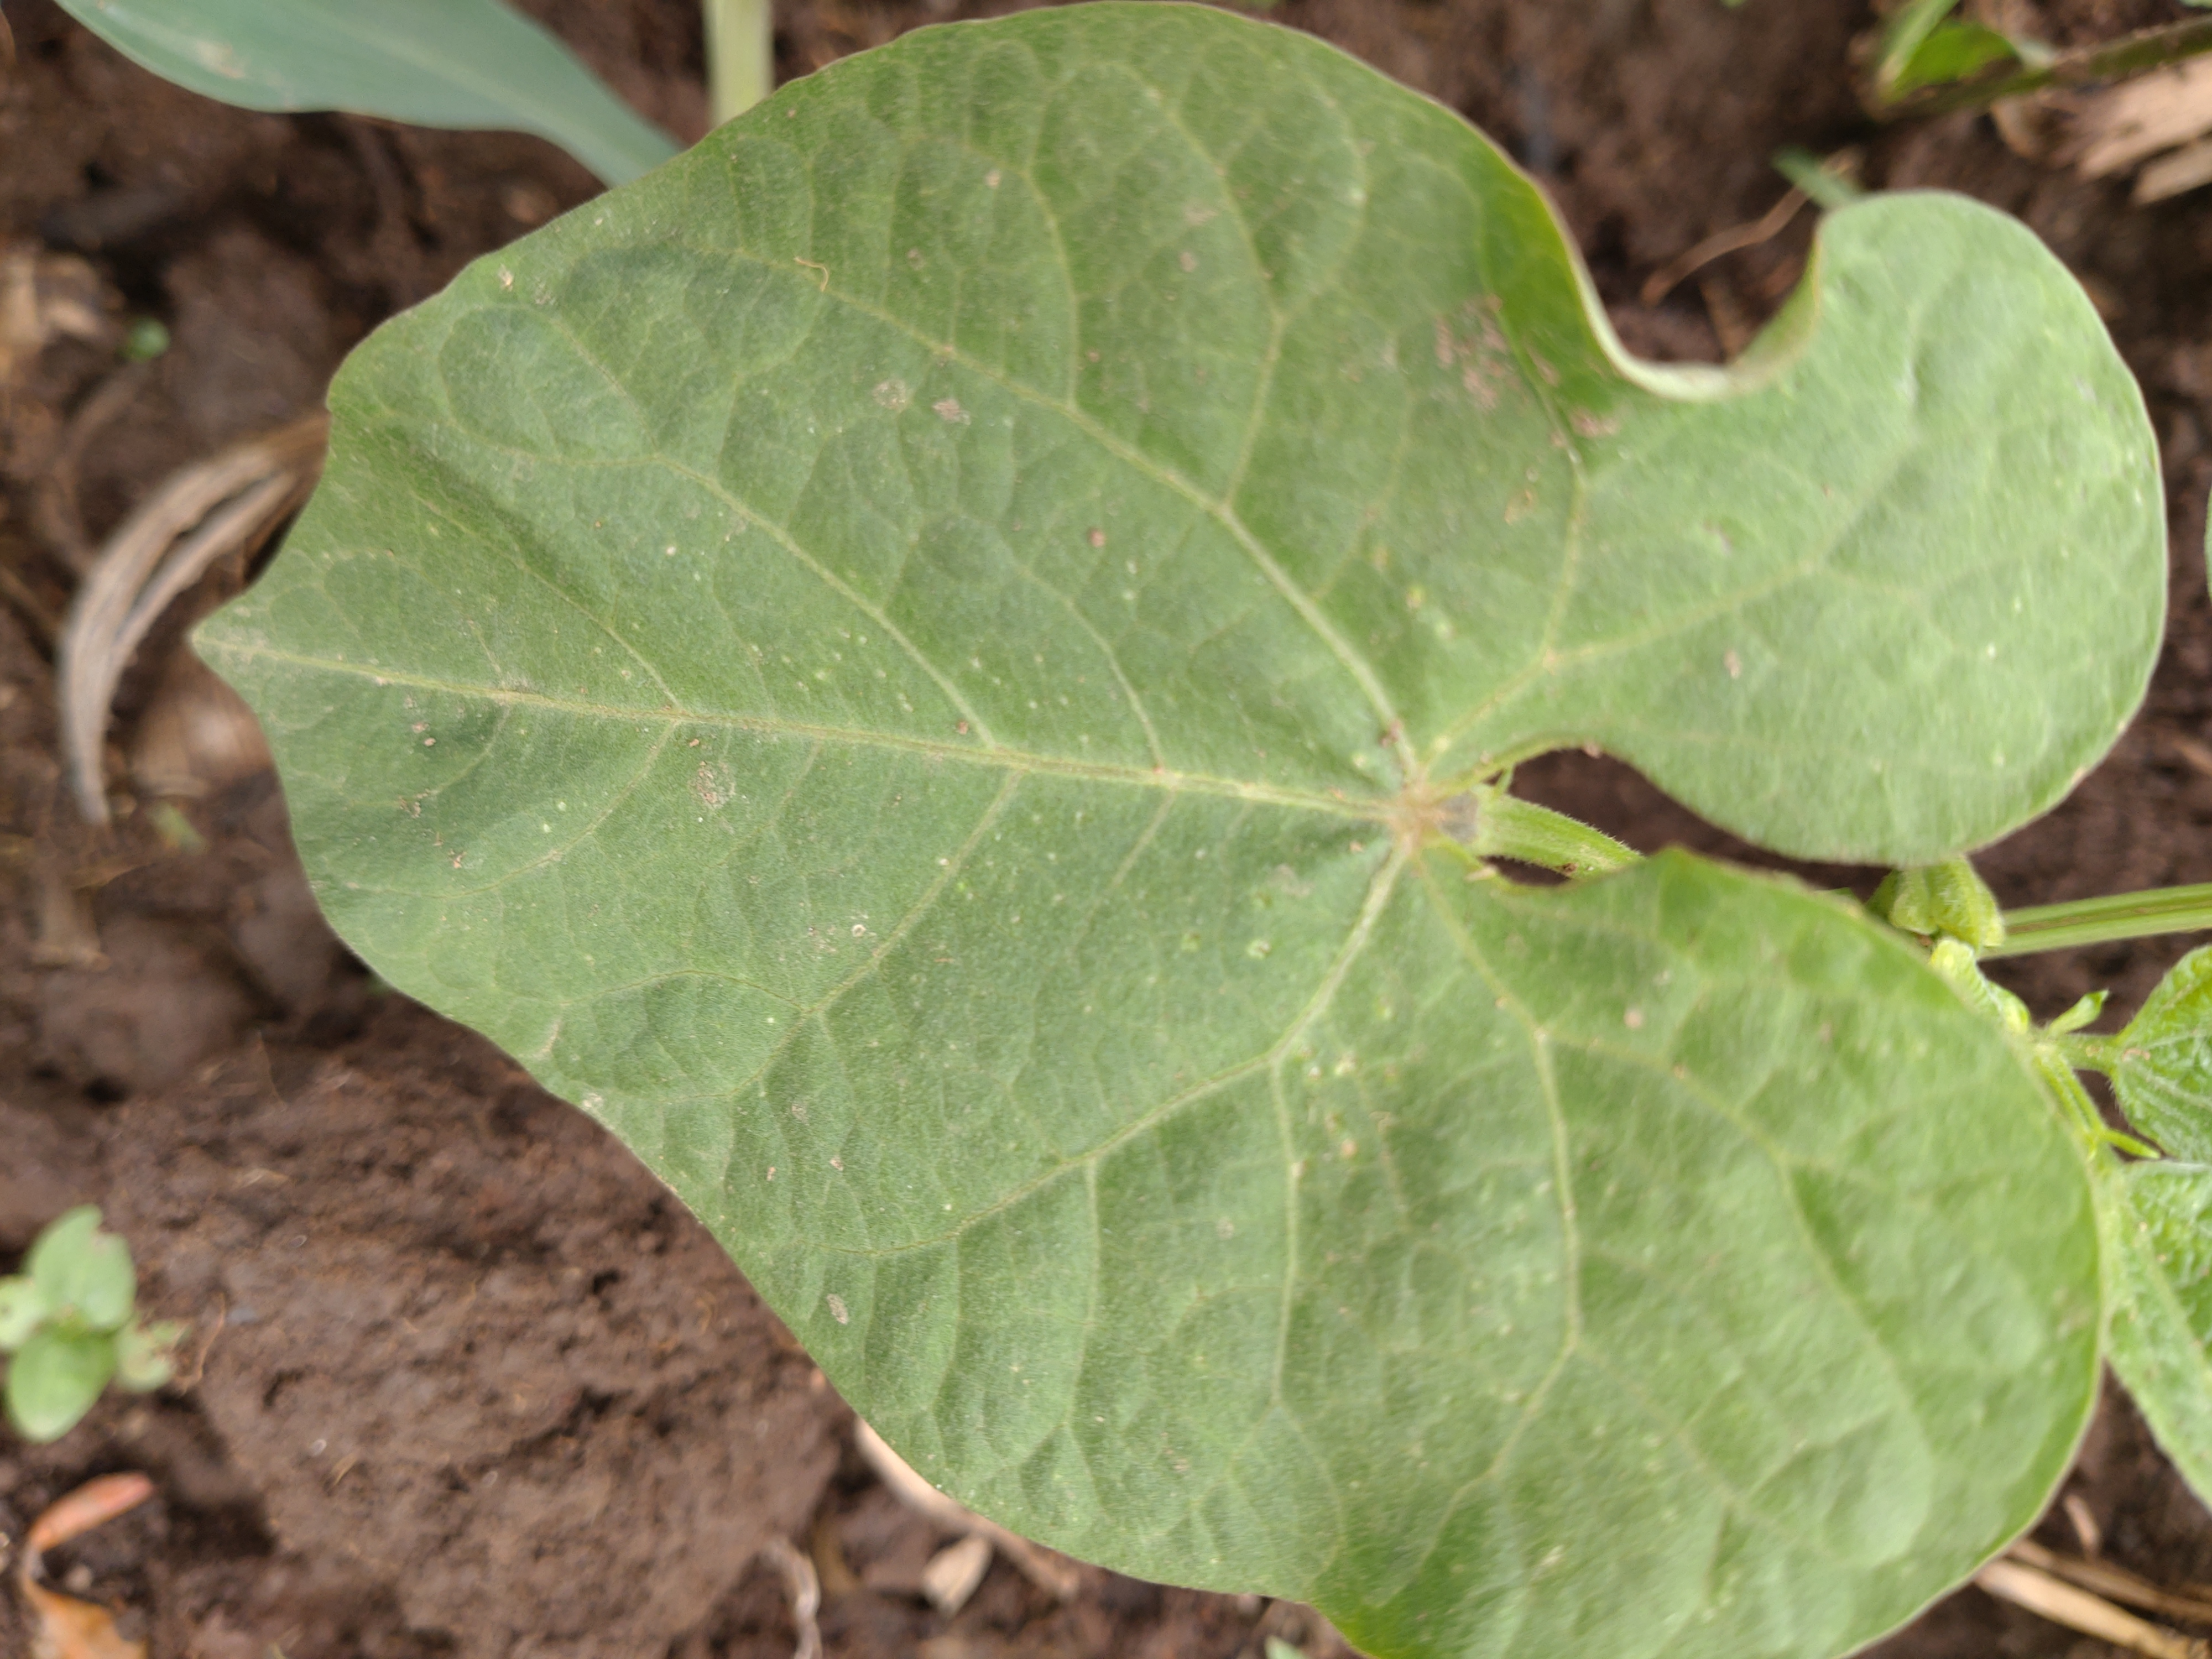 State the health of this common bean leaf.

healthy
